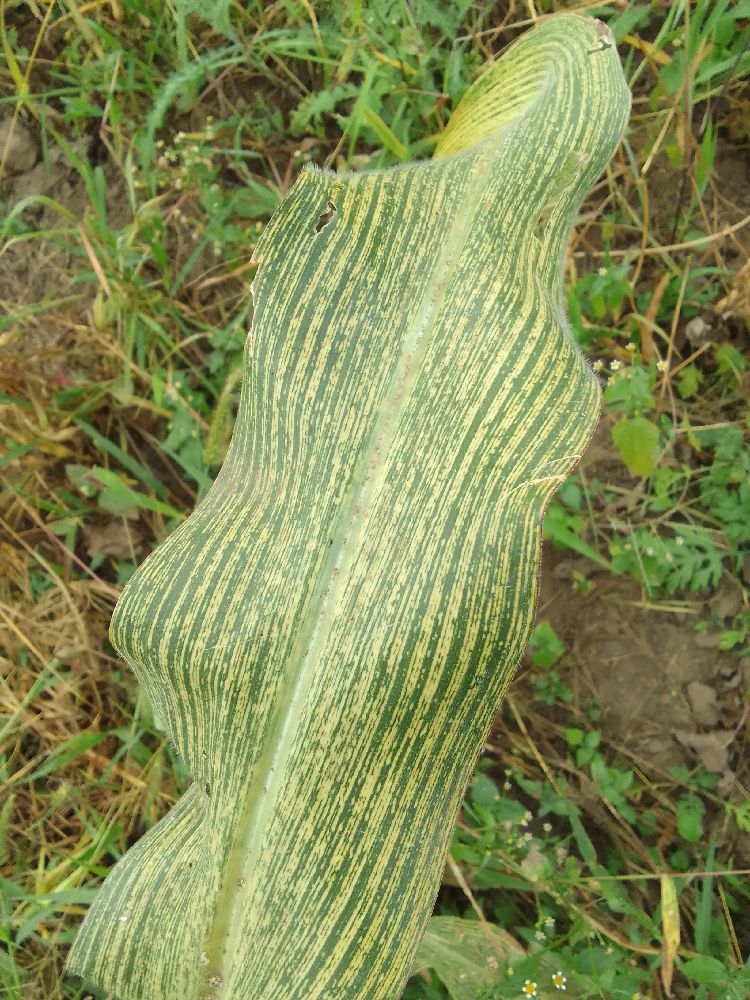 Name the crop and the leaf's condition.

maize, maize streak virus
